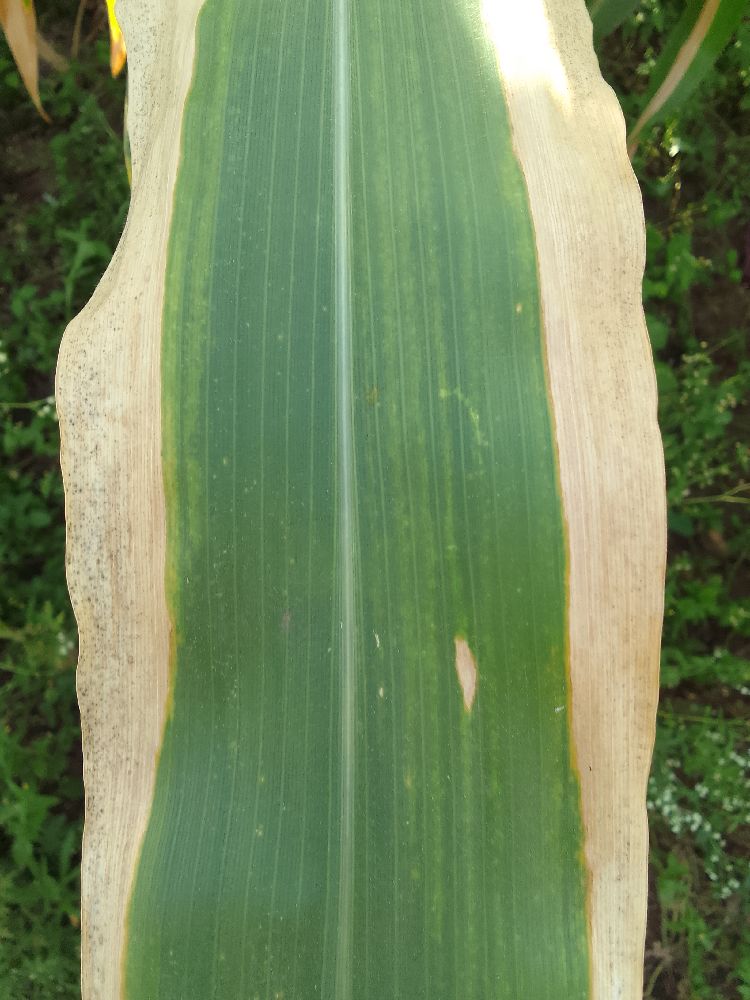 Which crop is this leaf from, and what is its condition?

maize, maize lethal necrosis
